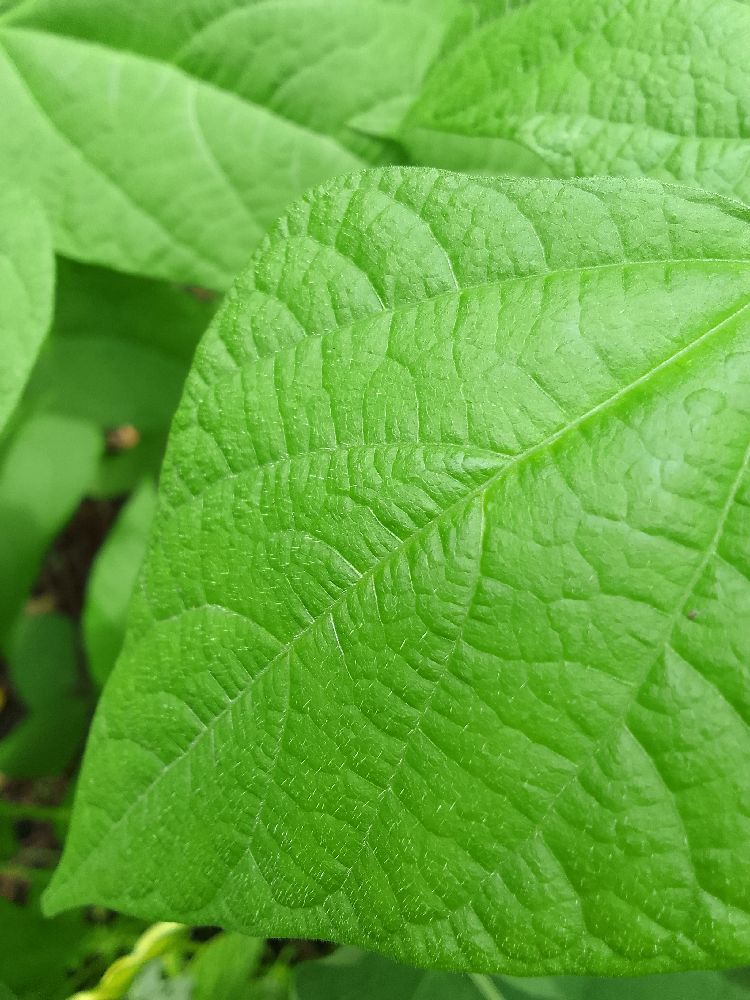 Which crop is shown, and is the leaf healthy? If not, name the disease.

common bean, healthy
